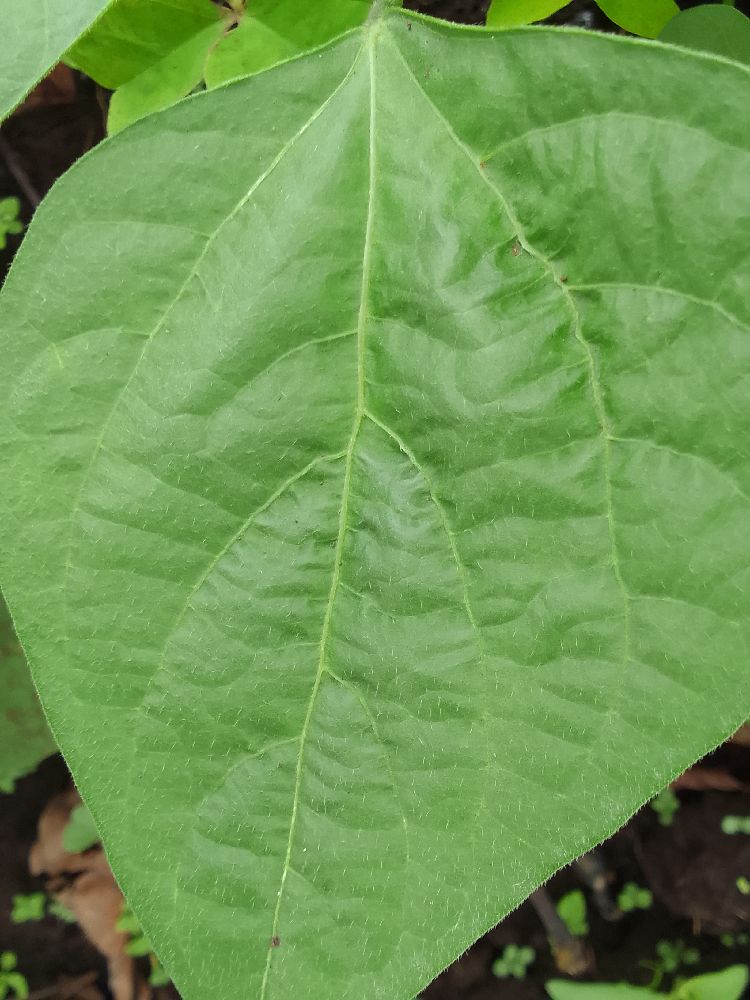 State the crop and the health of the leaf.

common bean, healthy
